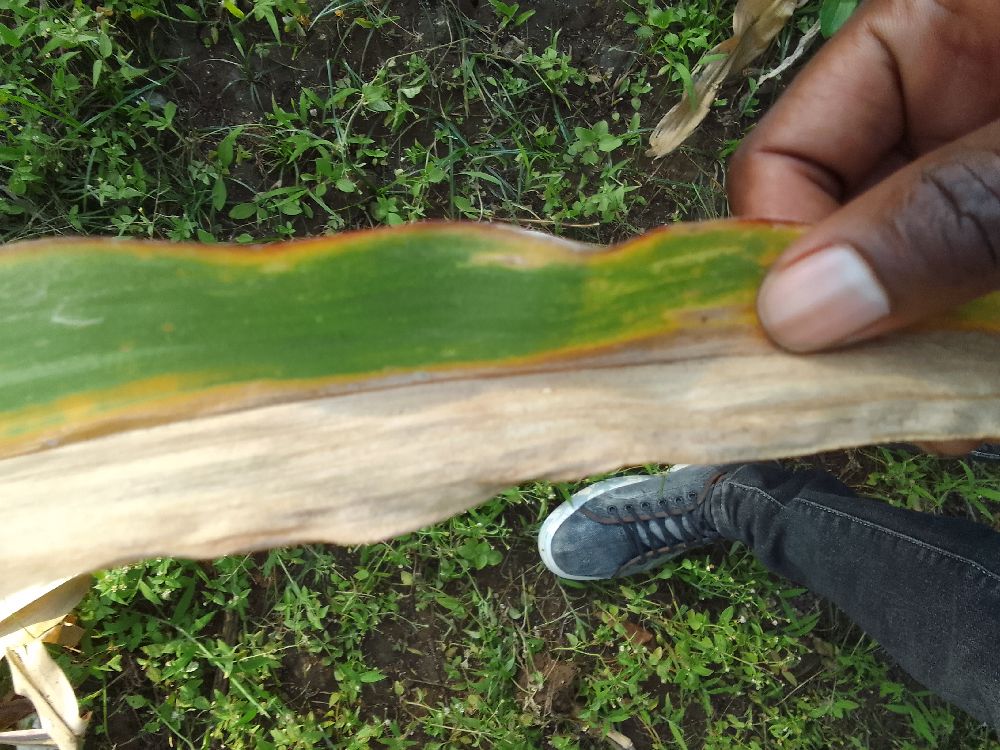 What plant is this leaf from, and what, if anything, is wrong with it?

maize, maize lethal necrosis
